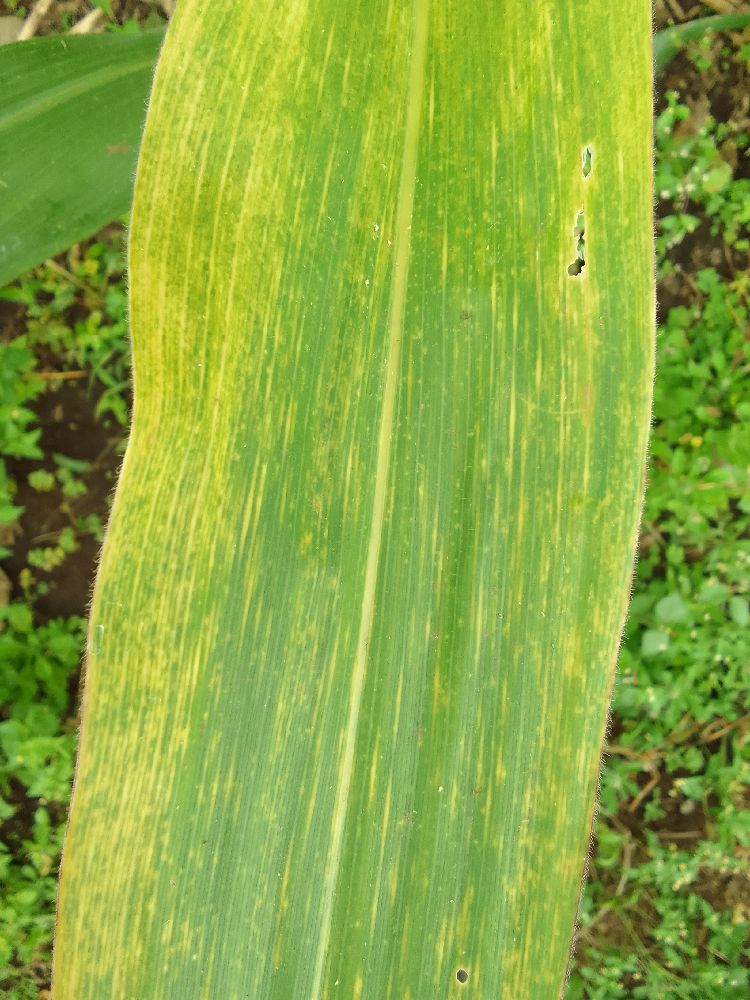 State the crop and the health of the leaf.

maize, maize lethal necrosis
